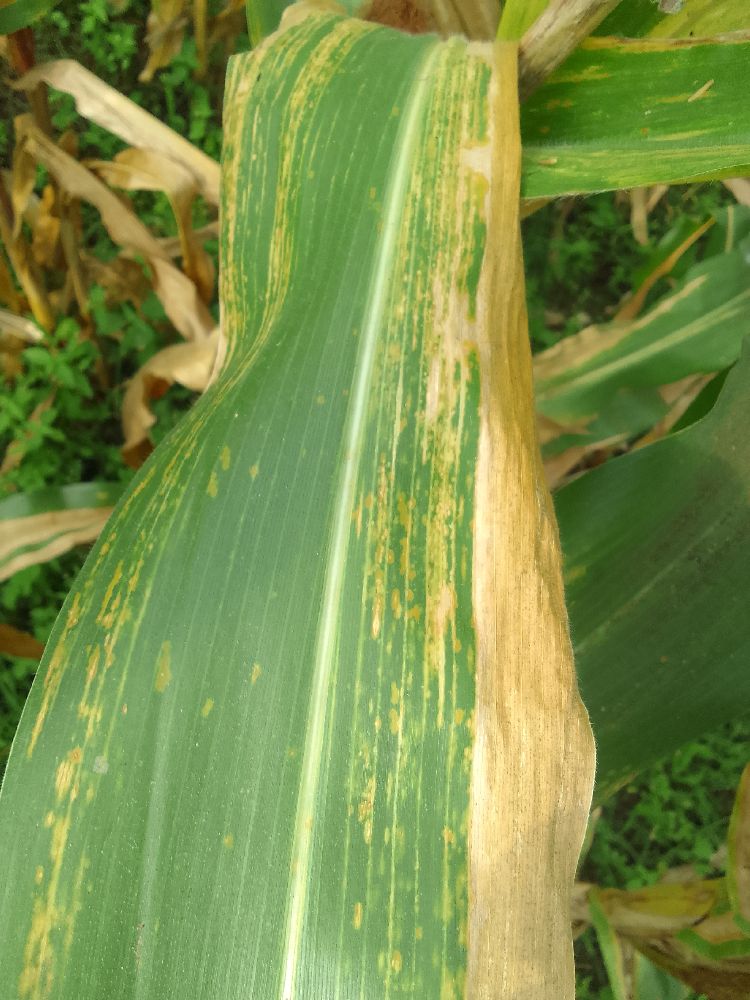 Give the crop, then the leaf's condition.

maize, maize lethal necrosis
